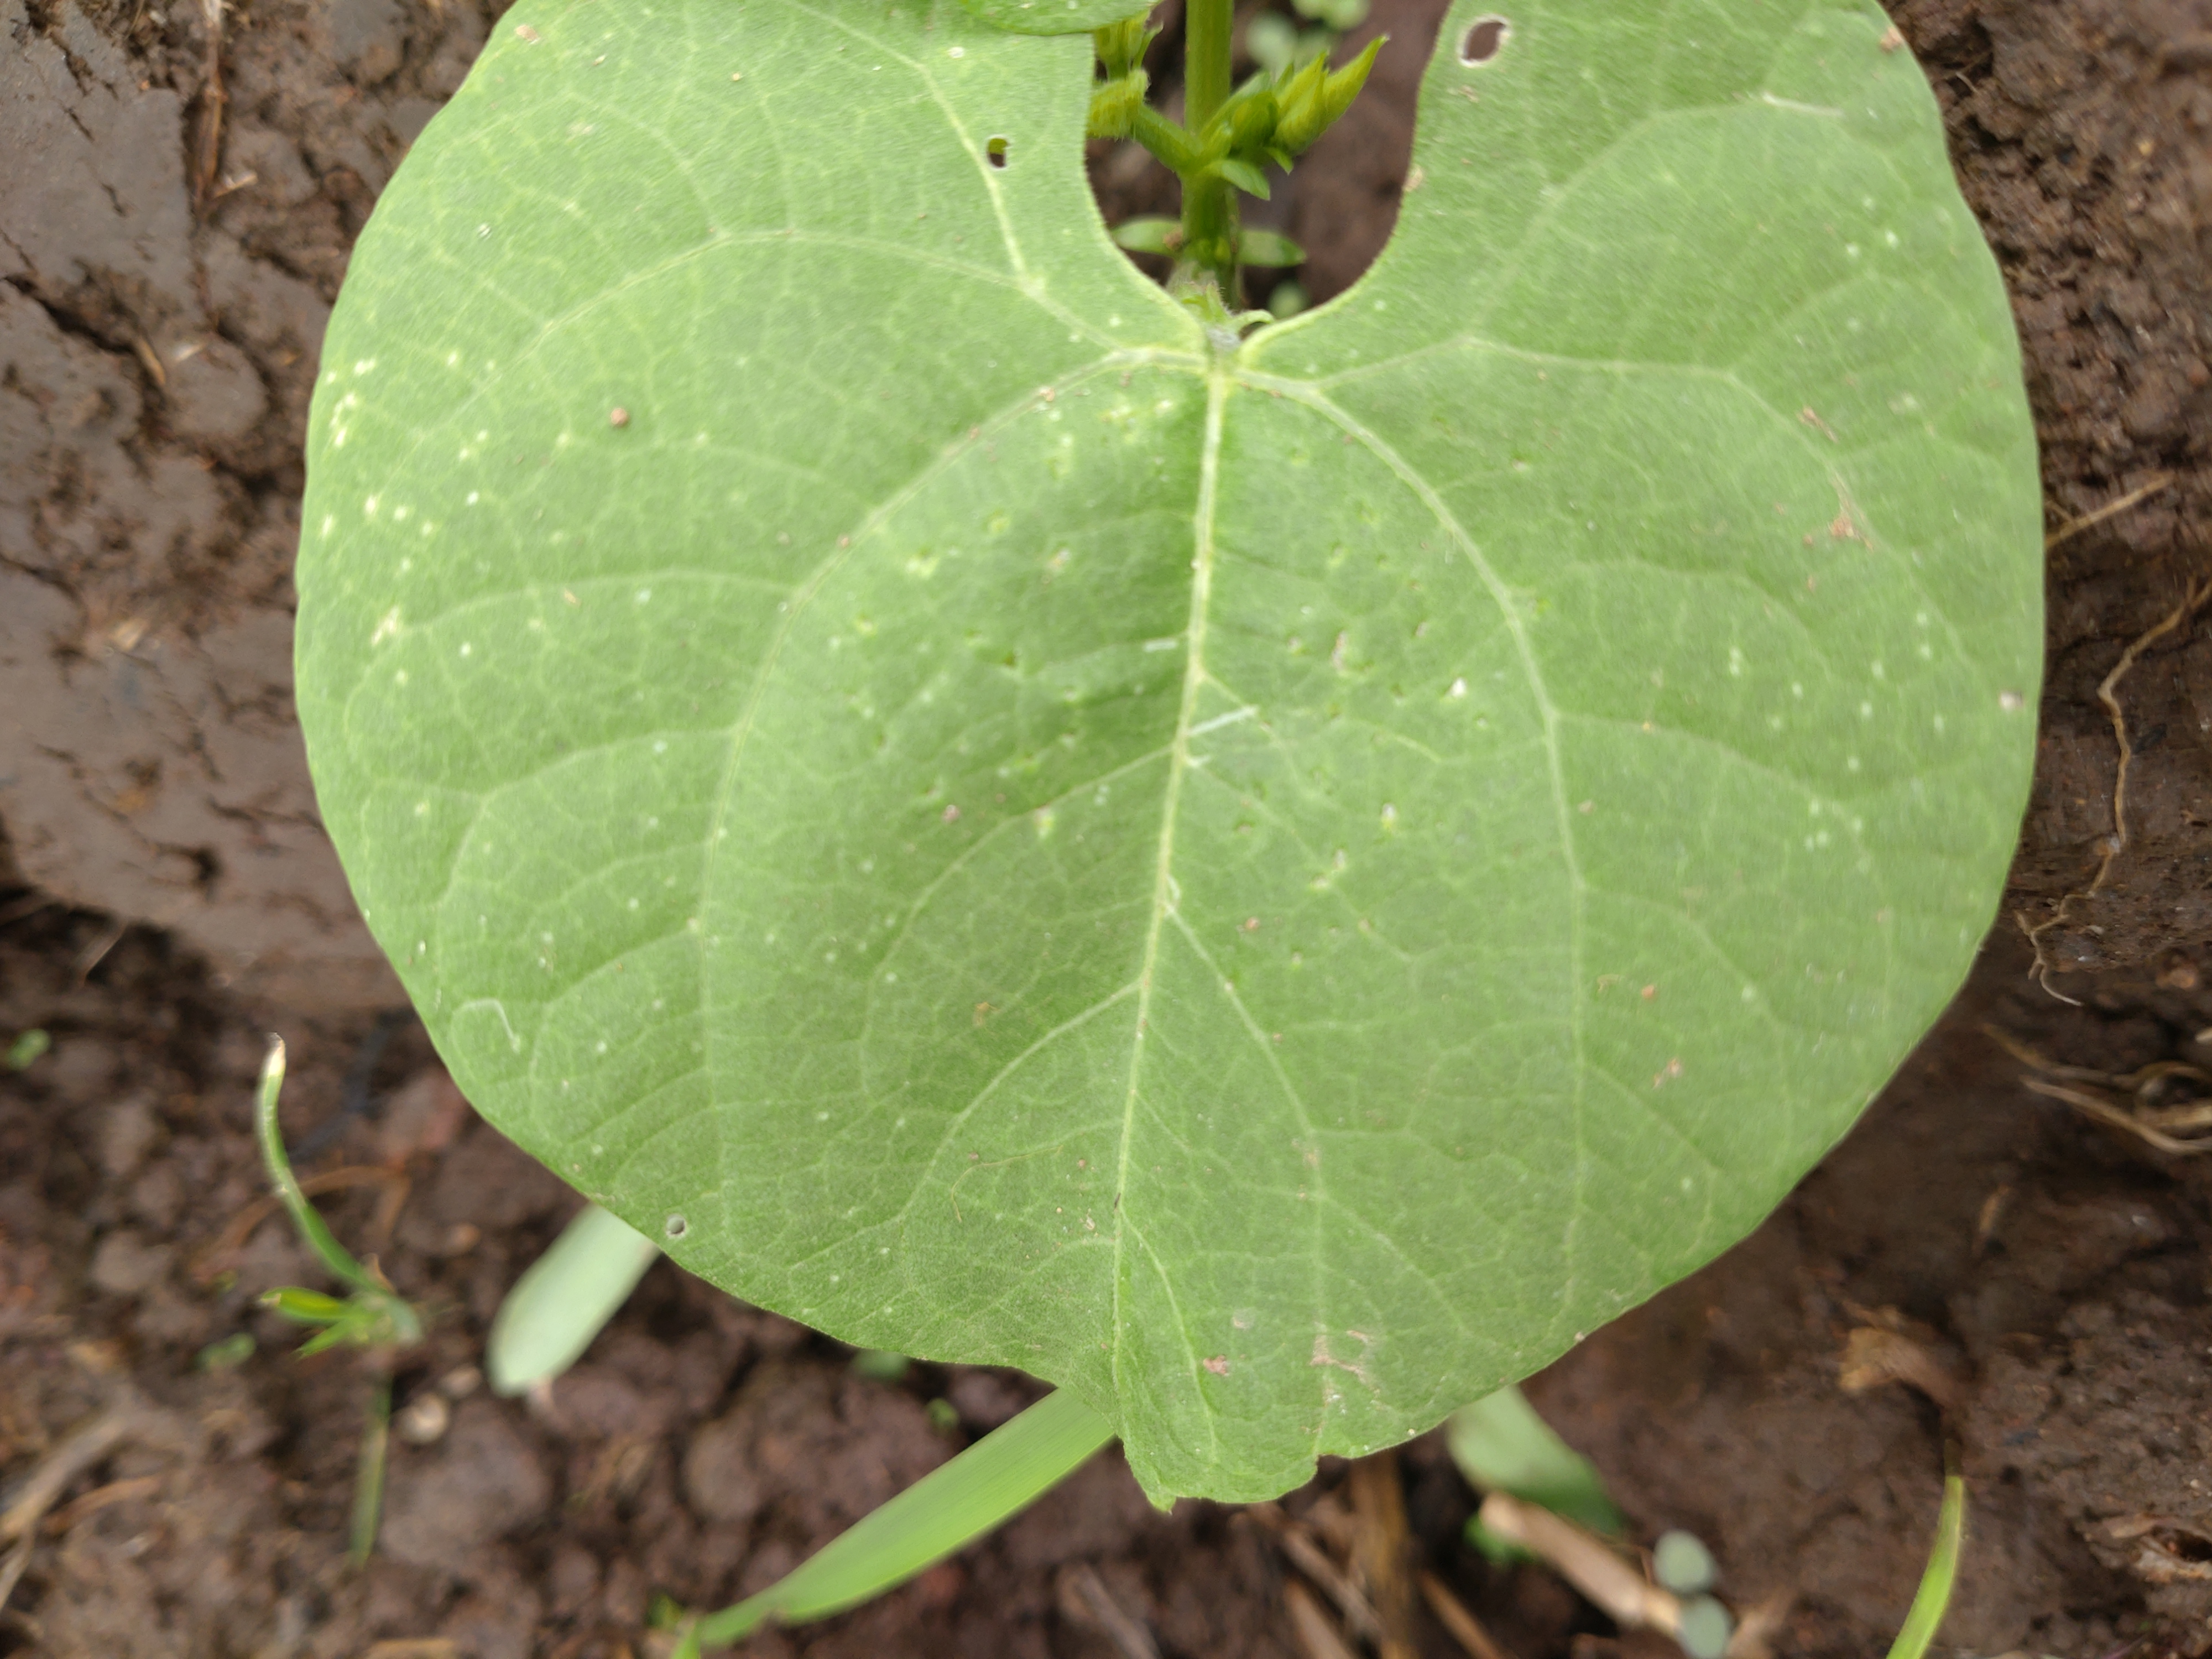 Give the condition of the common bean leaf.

healthy
